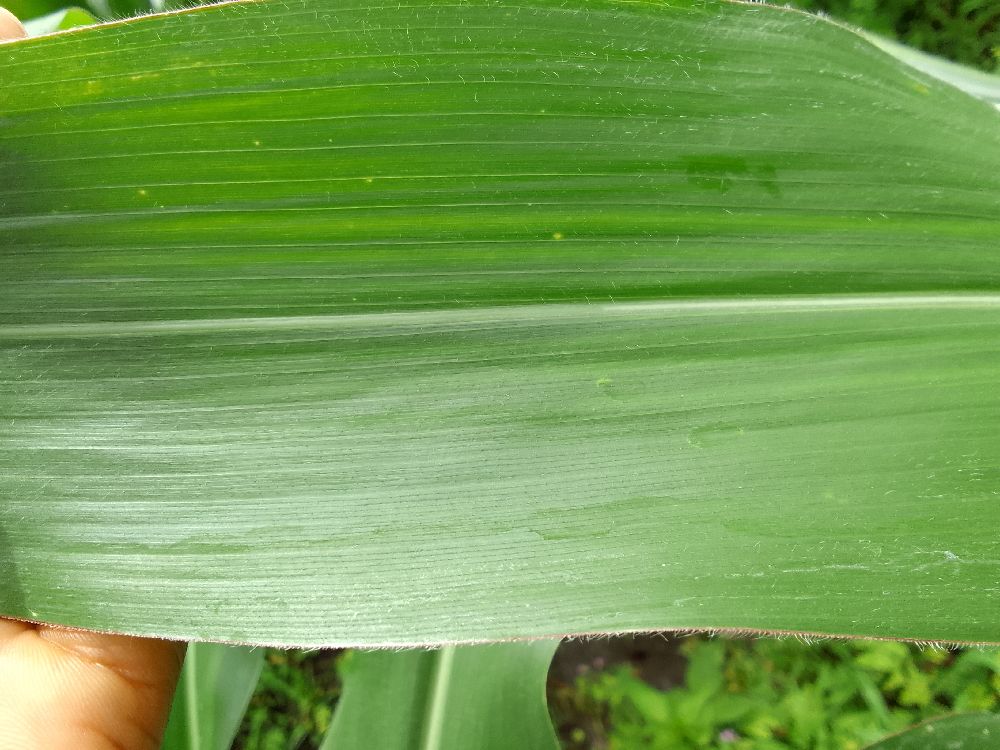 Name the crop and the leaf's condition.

maize, healthy
